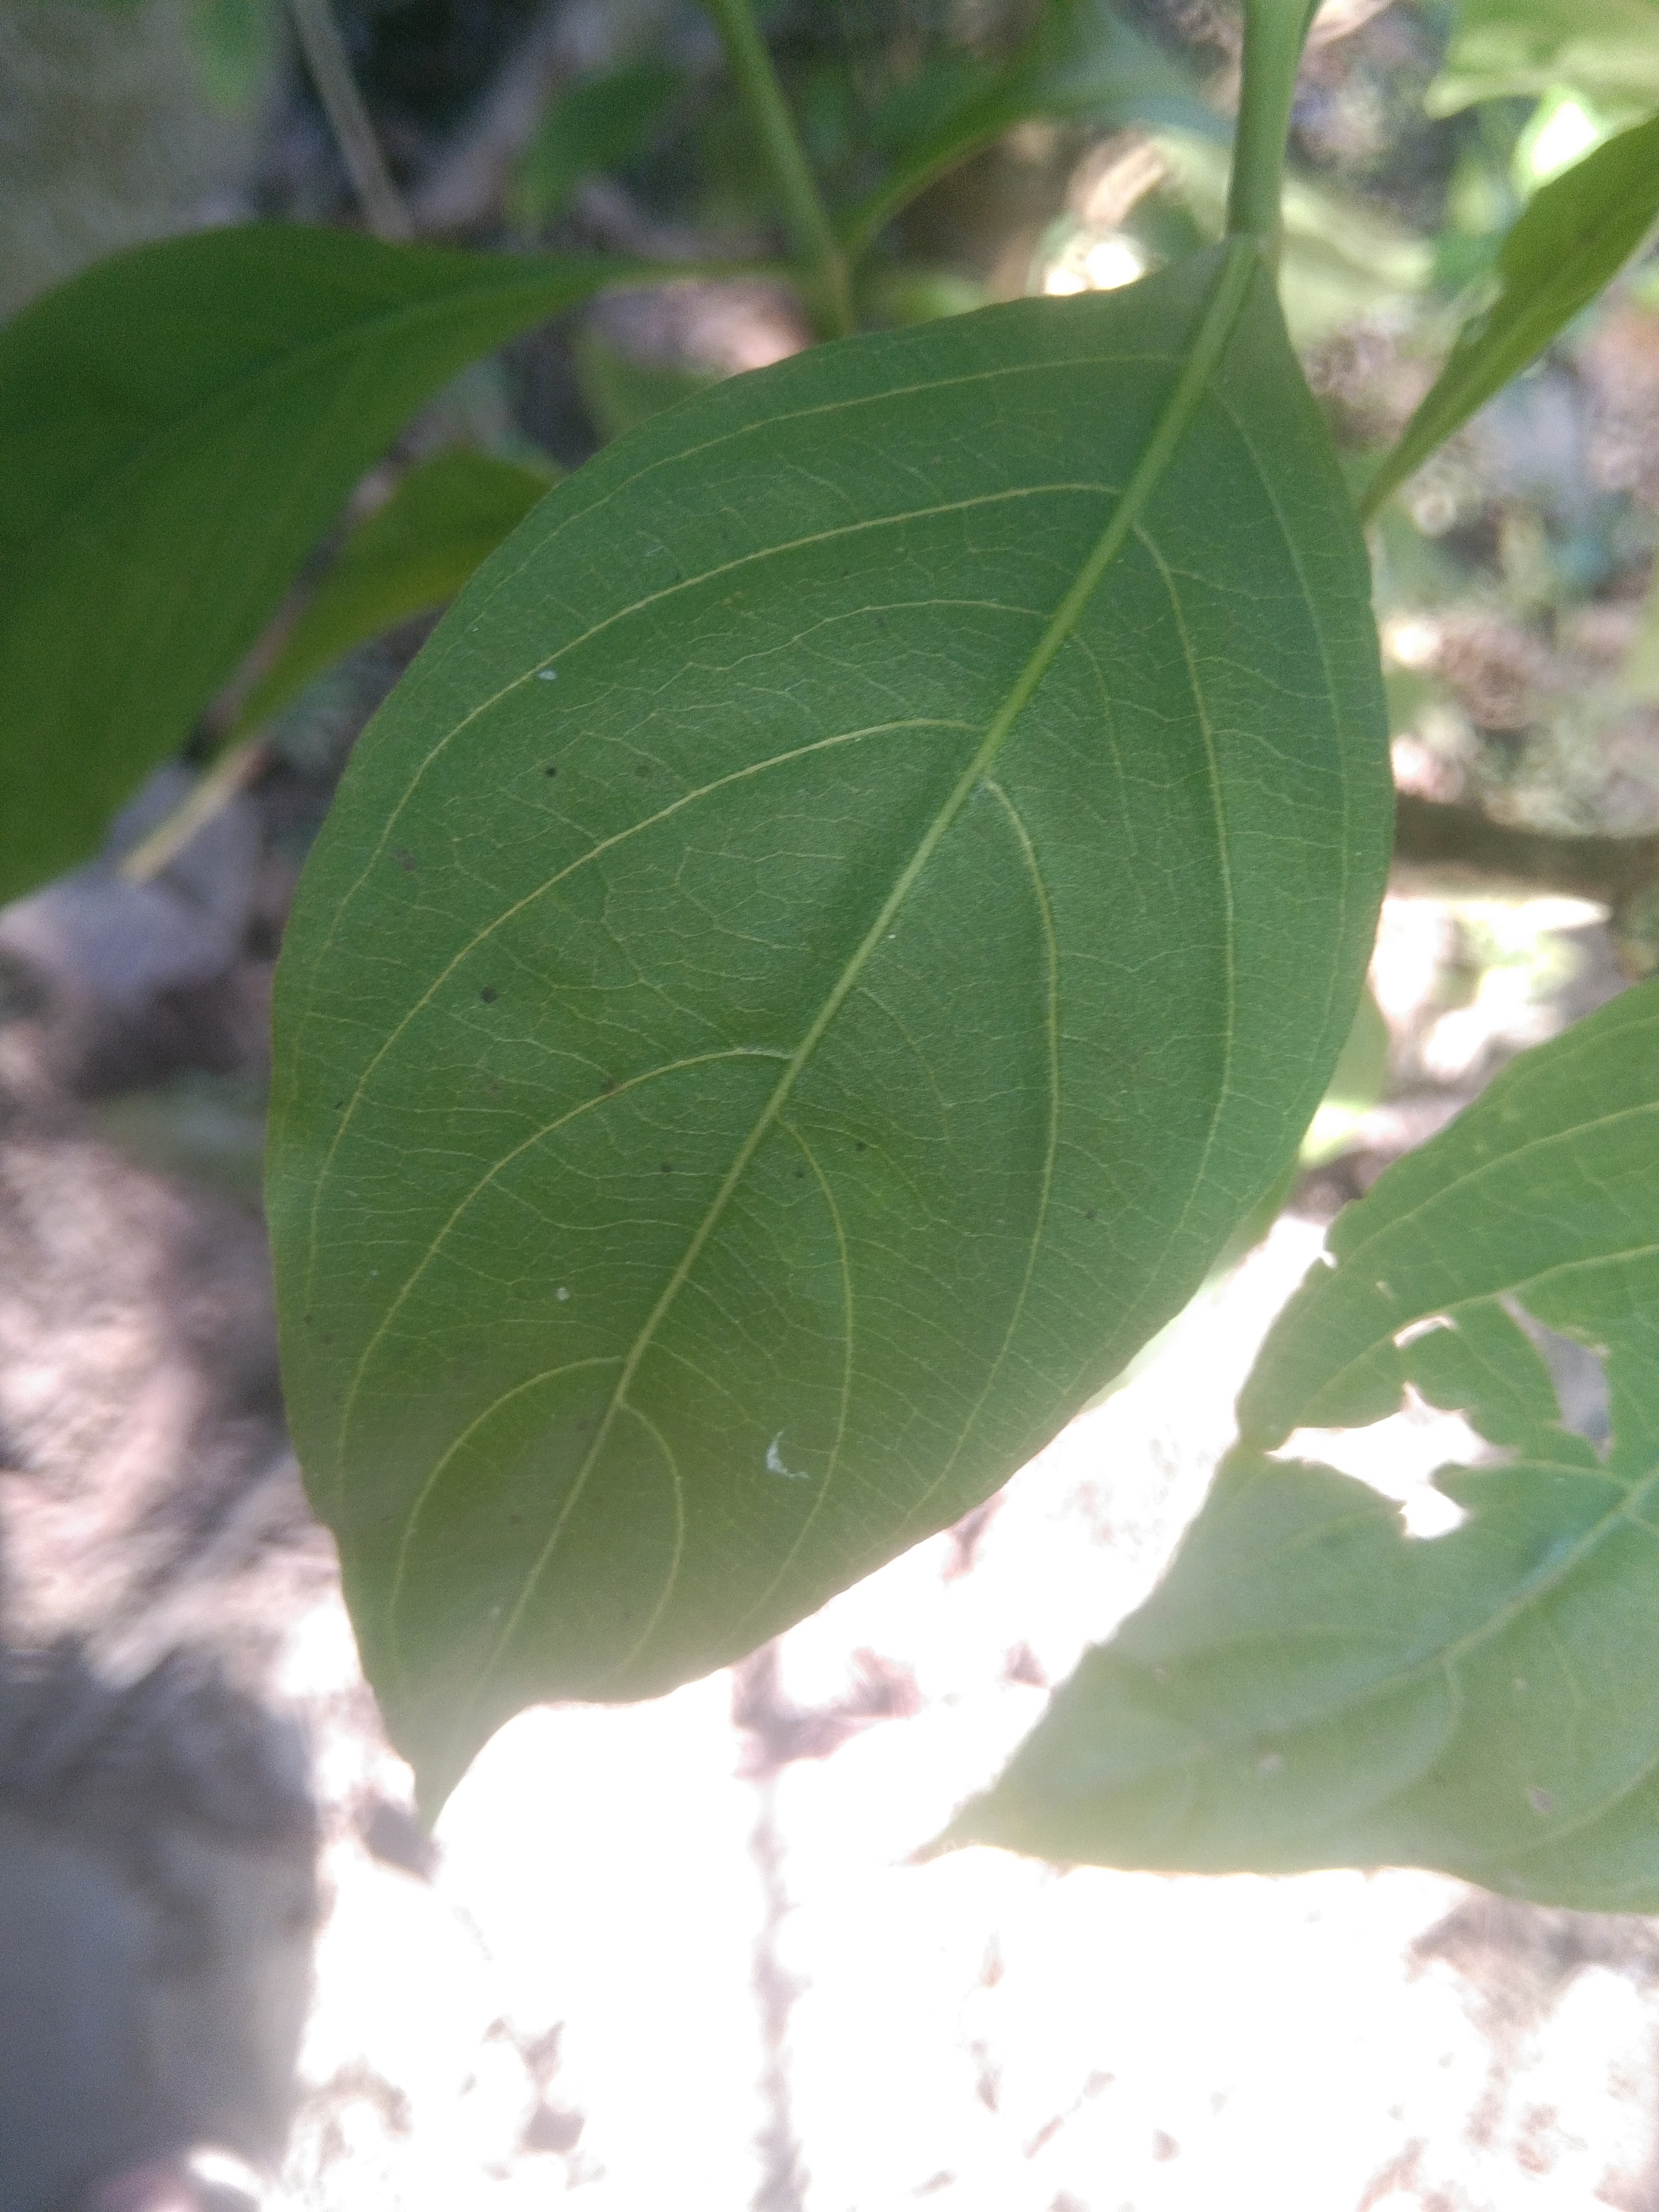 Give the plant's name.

vasaka
